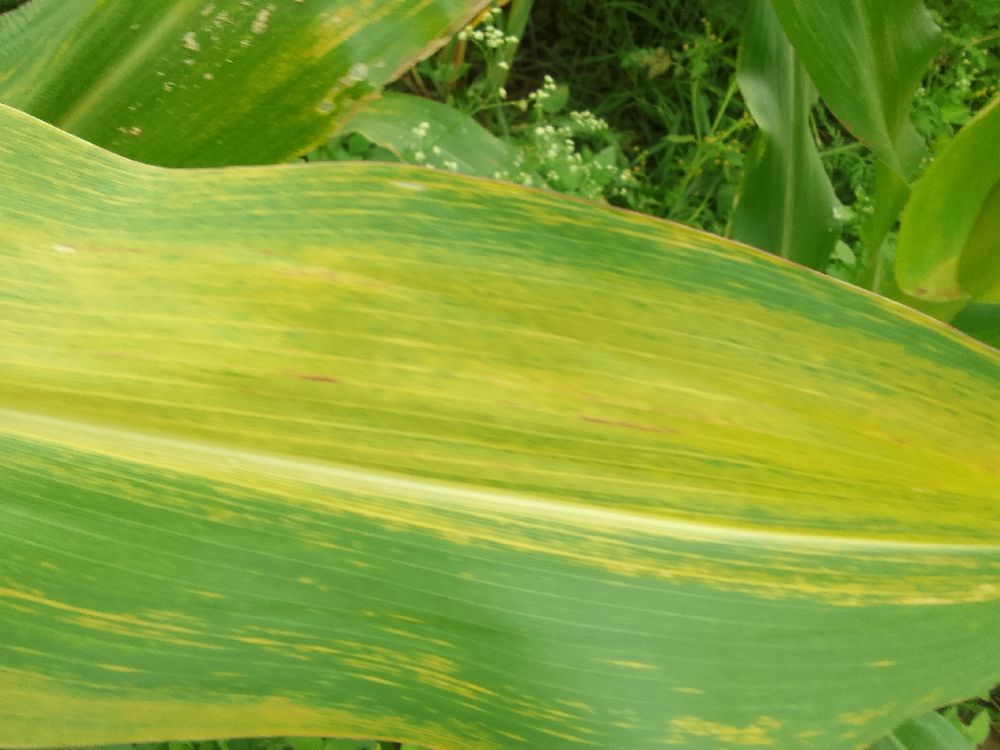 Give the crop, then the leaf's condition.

maize, maize lethal necrosis
